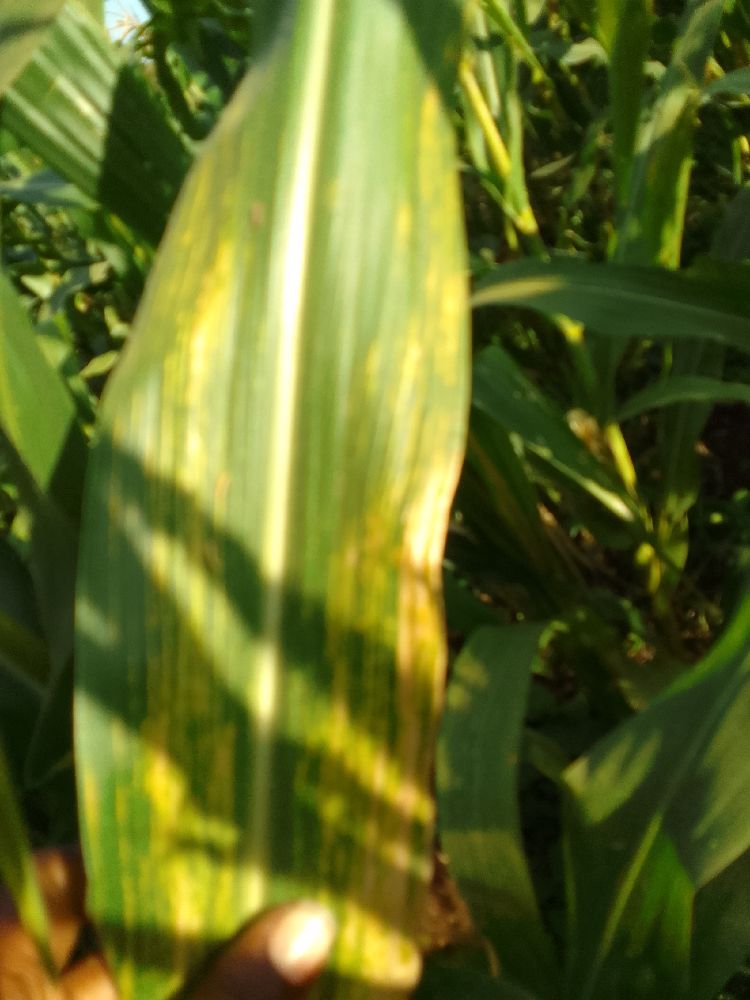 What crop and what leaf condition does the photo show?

maize, maize lethal necrosis
